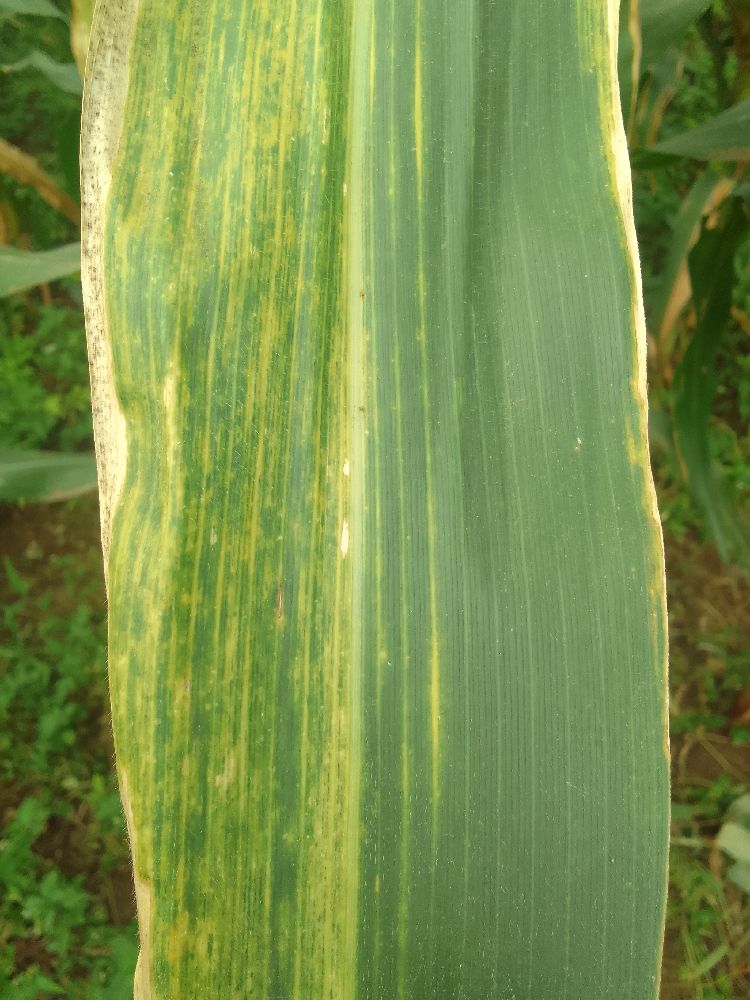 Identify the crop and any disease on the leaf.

maize, maize lethal necrosis
